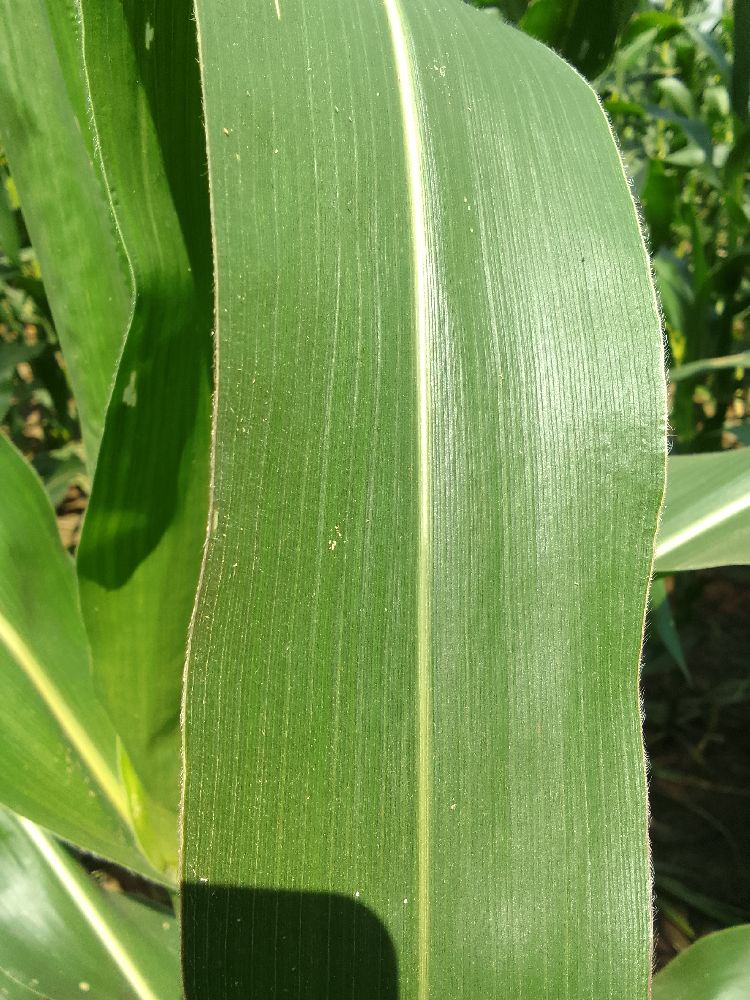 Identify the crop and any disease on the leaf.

maize, healthy
